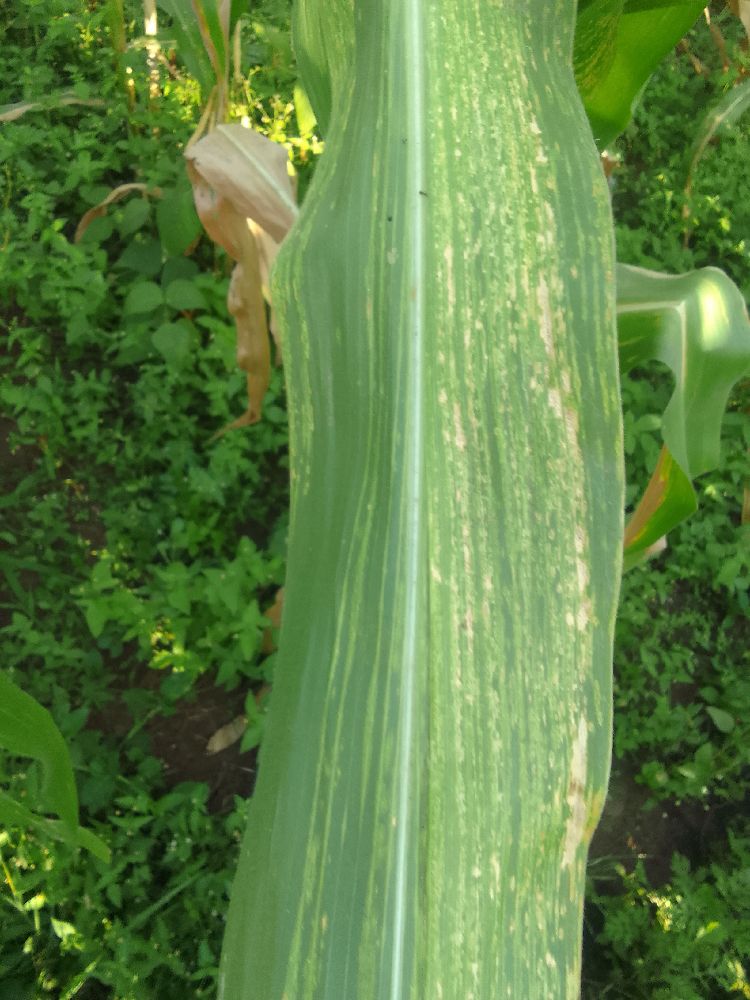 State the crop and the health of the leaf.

maize, maize lethal necrosis
